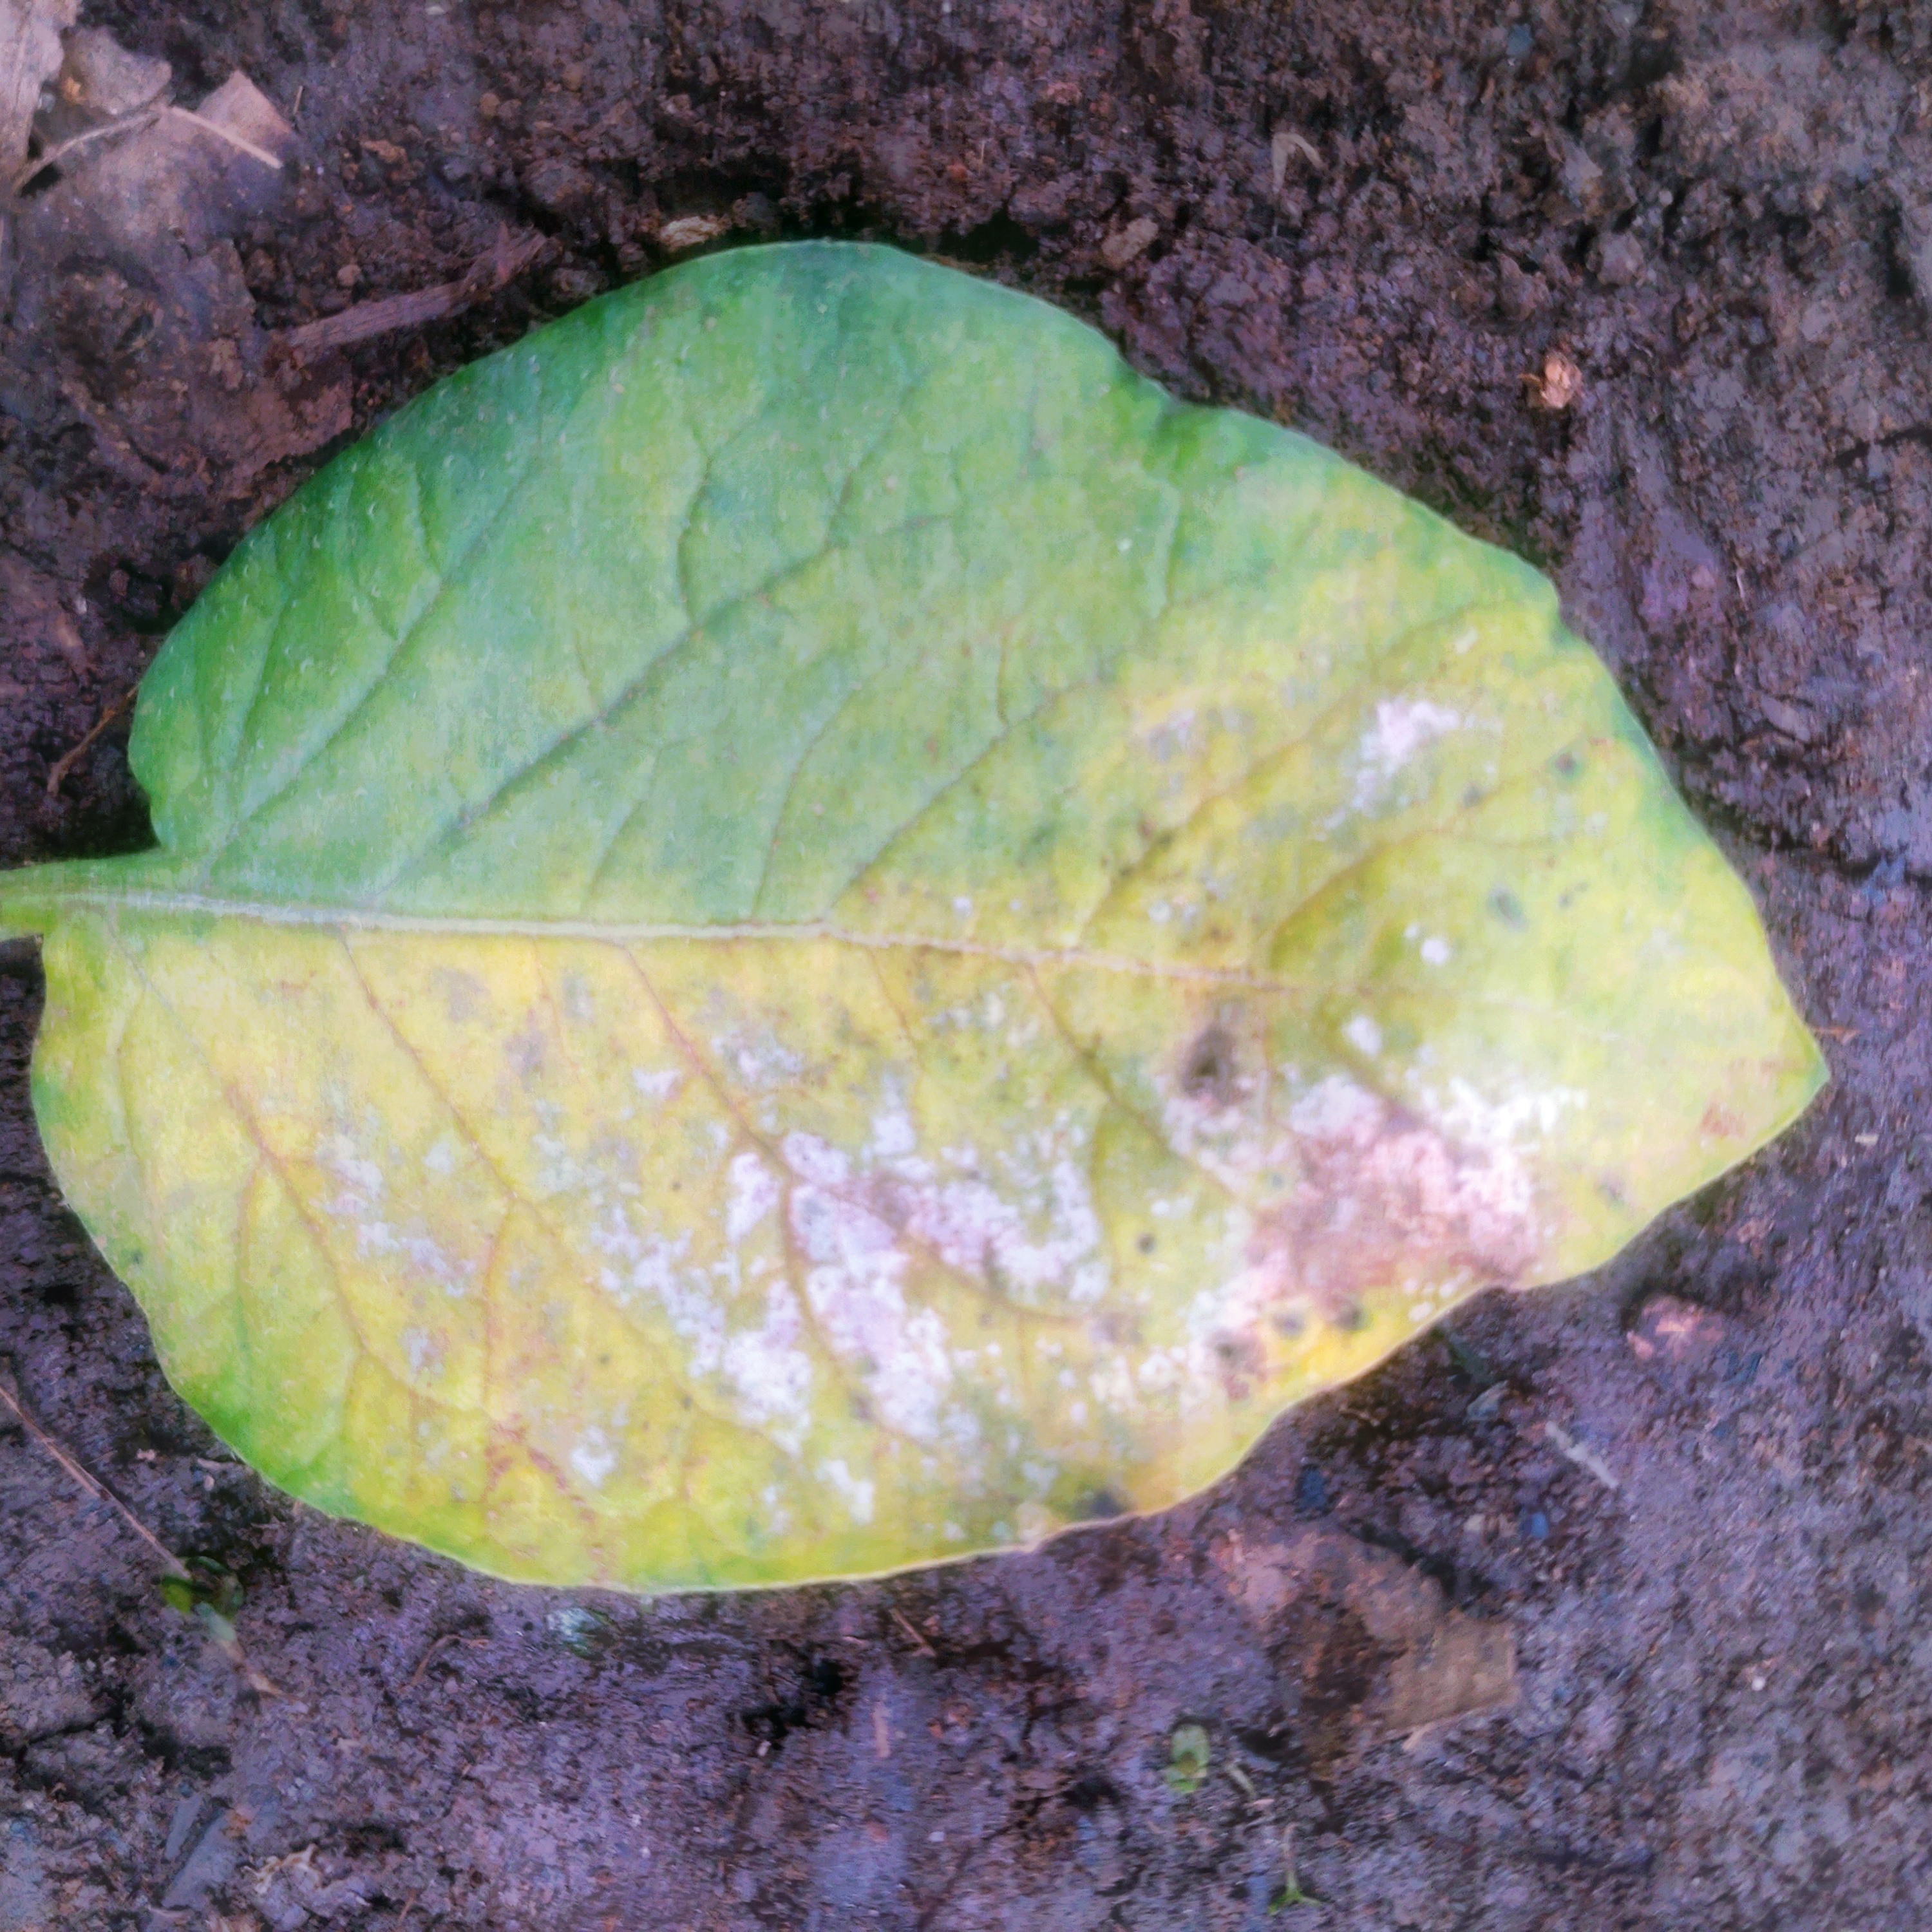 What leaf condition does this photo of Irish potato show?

late blight
